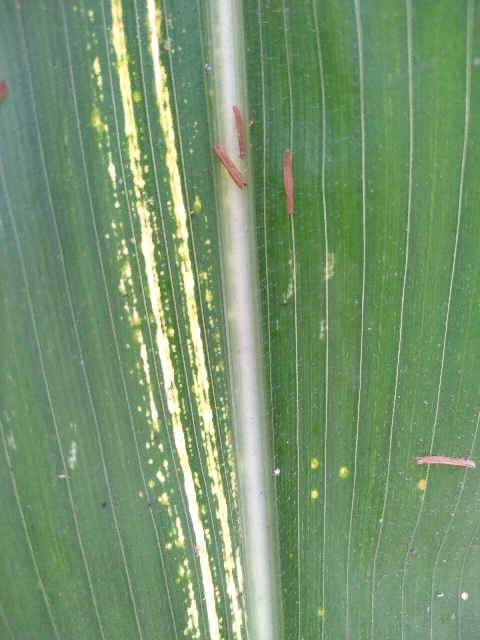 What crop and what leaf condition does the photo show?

maize, maize streak virus
